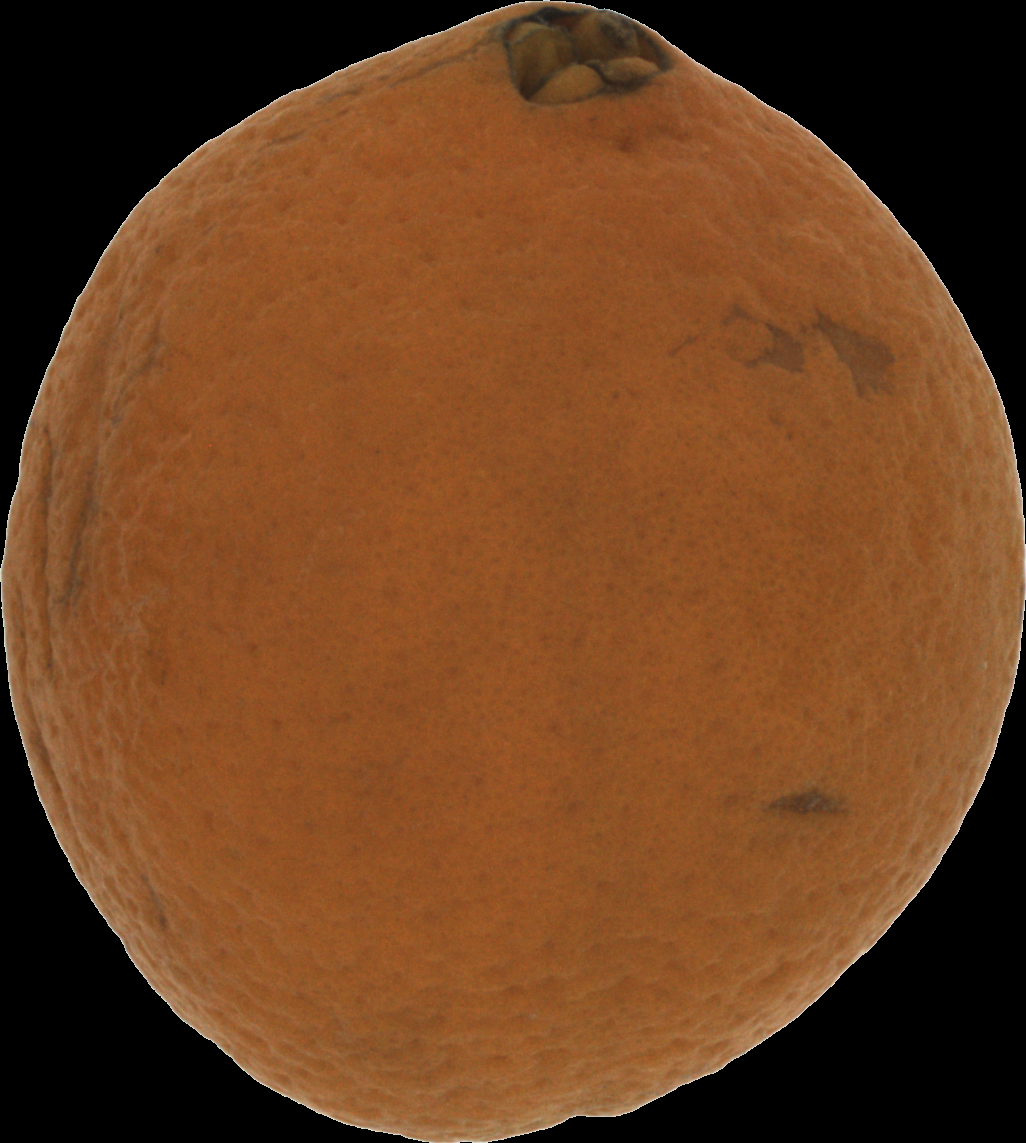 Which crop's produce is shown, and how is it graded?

orange, bad
